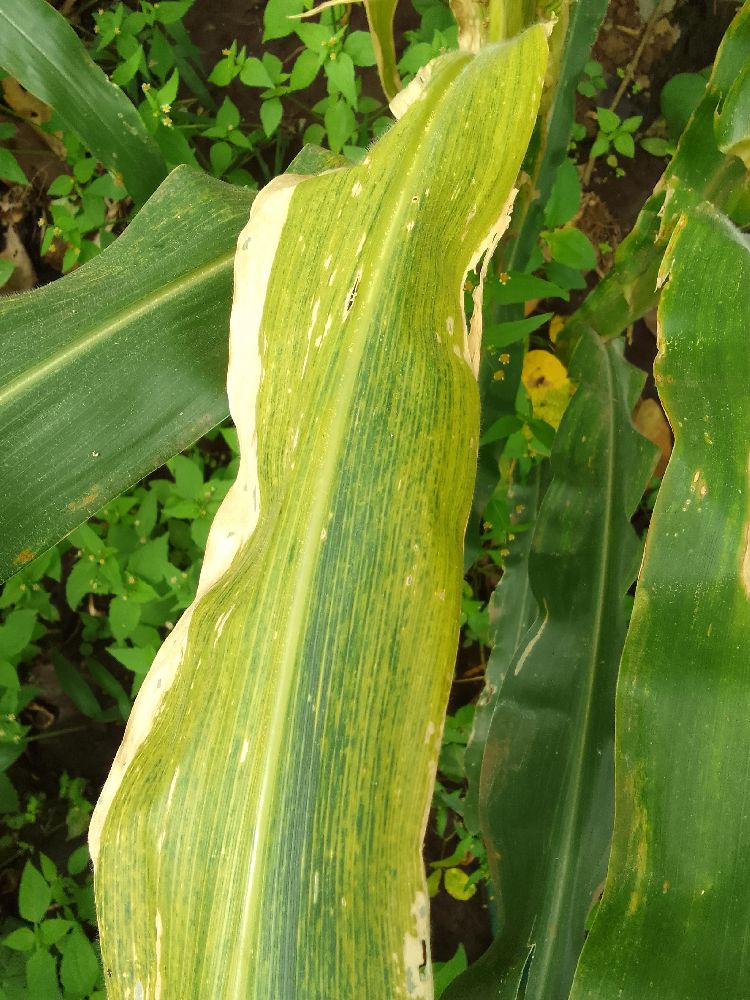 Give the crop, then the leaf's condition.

maize, maize lethal necrosis
